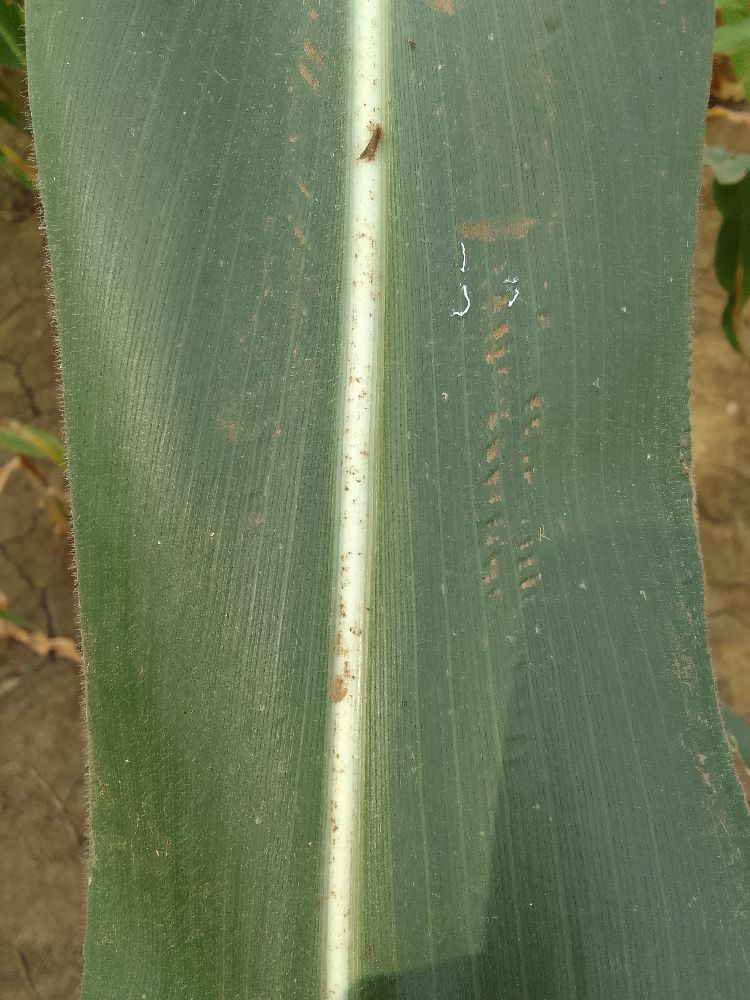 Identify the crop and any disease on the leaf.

maize, healthy
